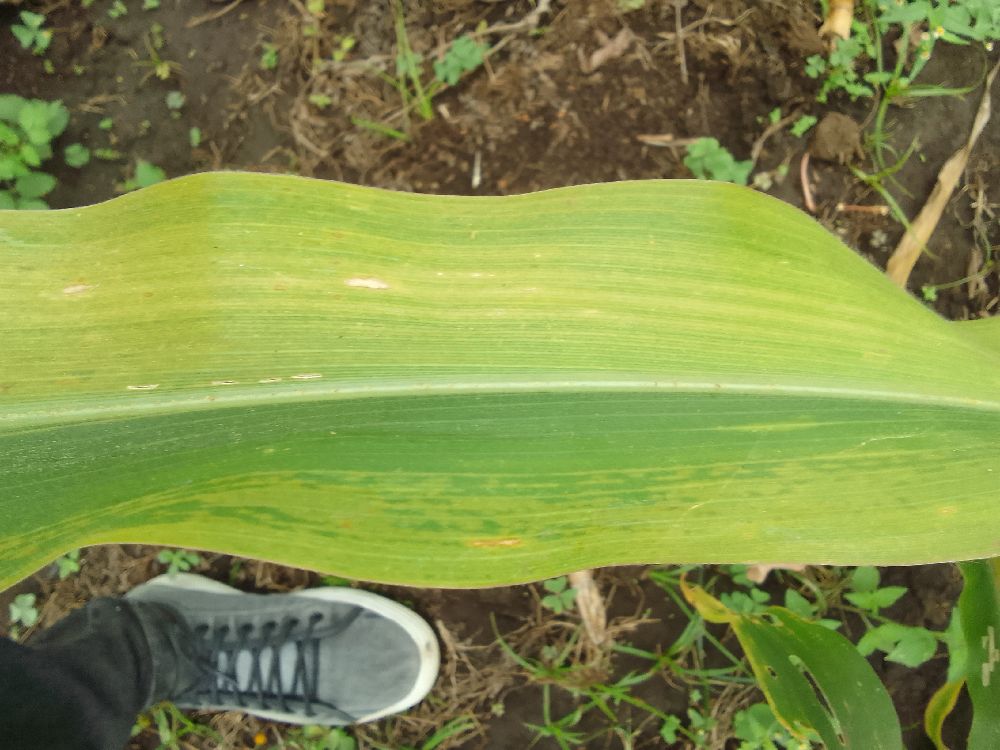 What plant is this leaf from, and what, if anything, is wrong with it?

maize, maize lethal necrosis
